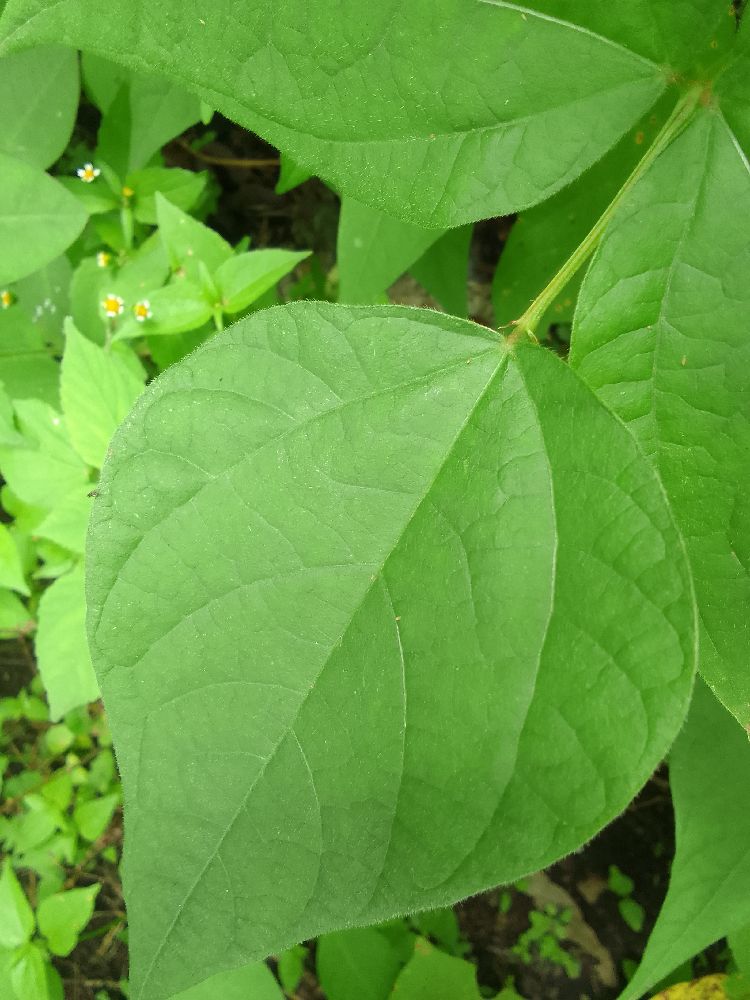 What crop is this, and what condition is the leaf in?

common bean, healthy
